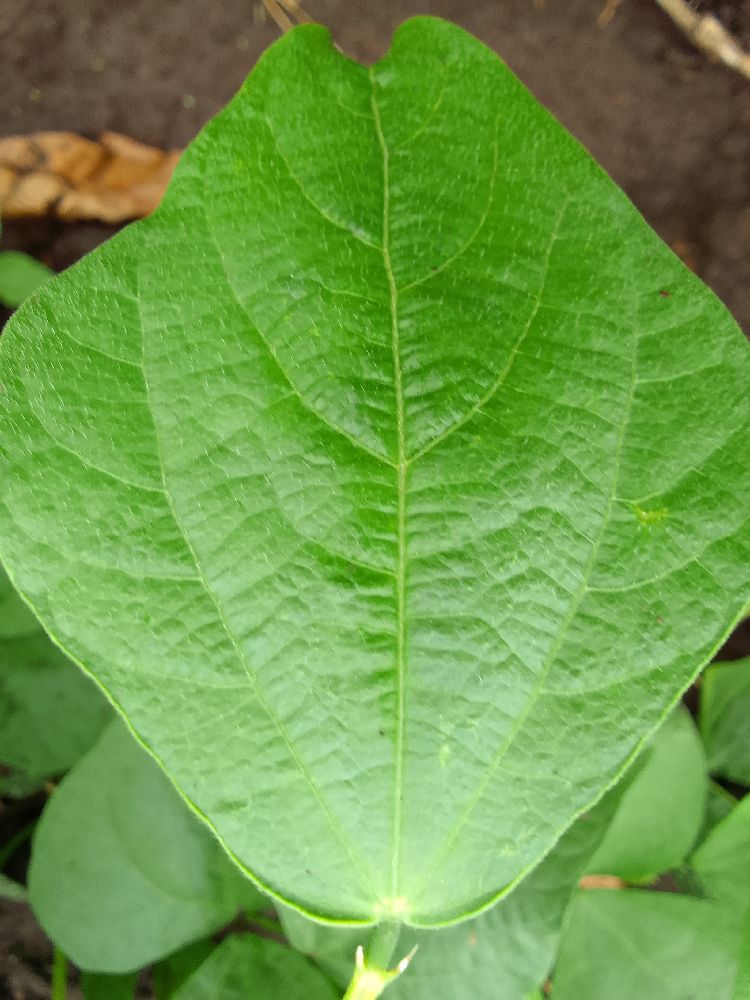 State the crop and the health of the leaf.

common bean, healthy
